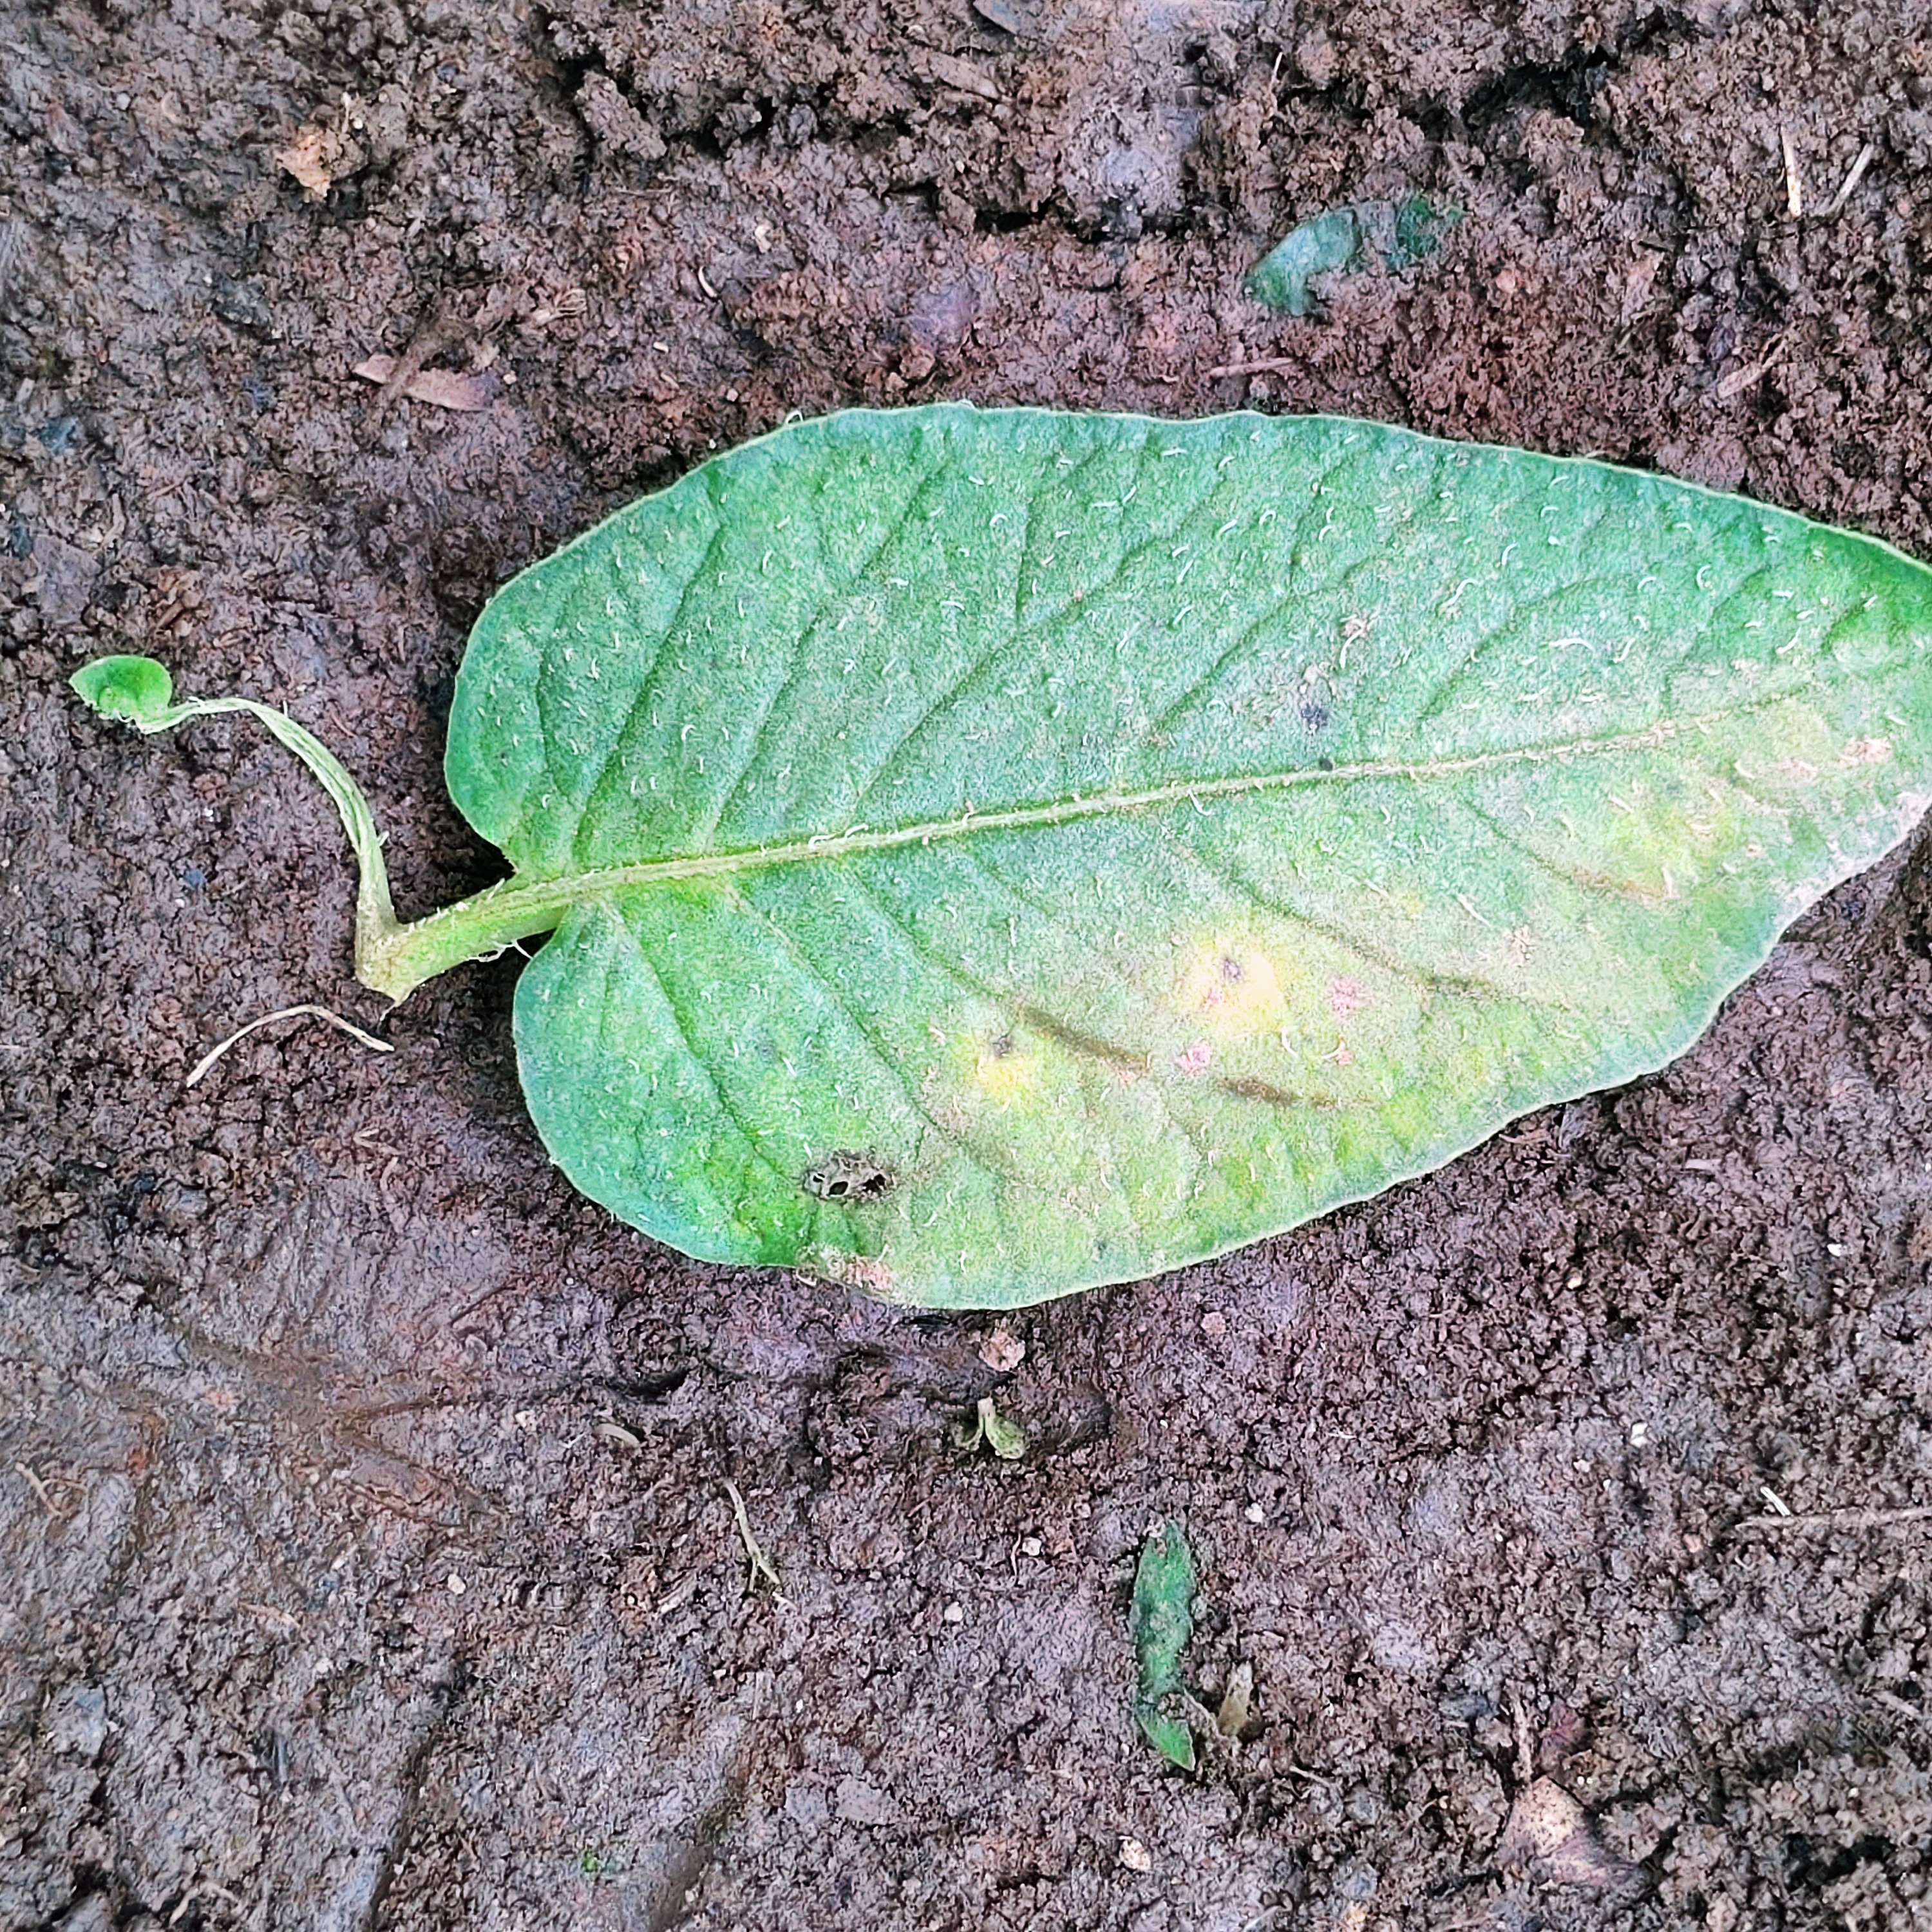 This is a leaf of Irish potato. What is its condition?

late blight
